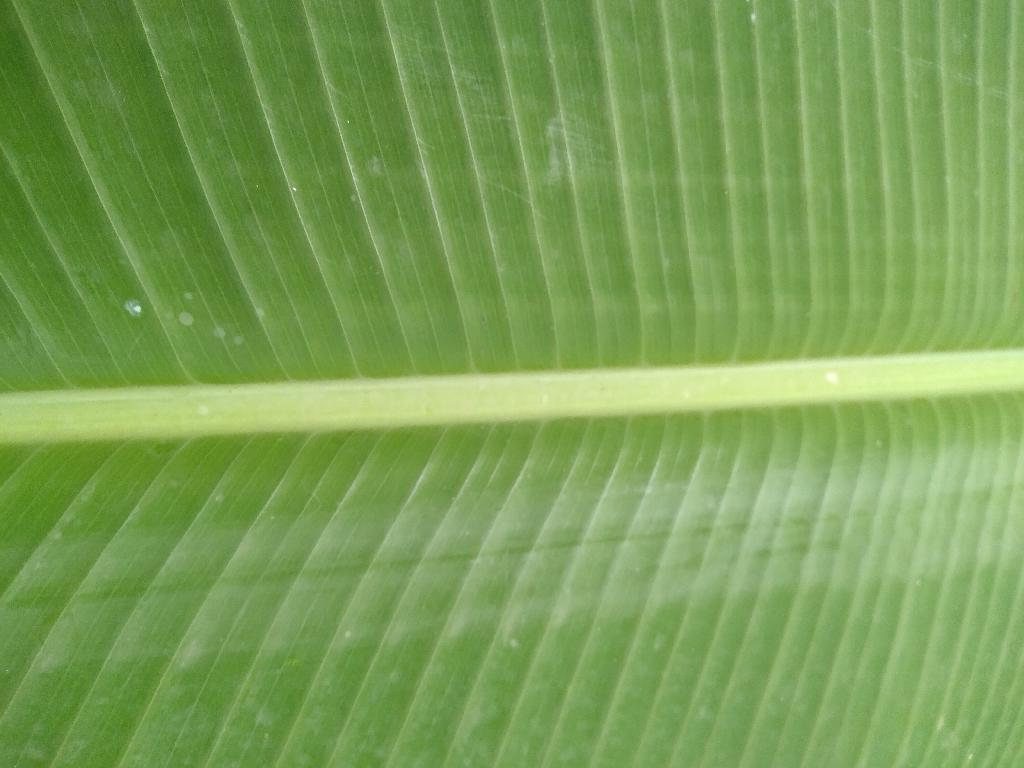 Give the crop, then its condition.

banana, healthy
